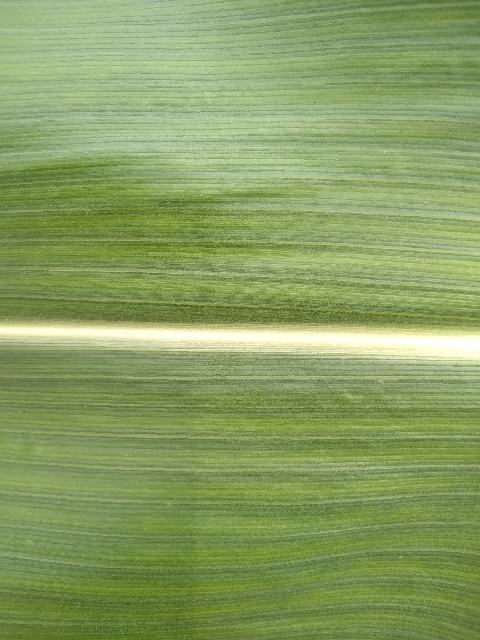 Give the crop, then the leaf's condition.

maize, healthy
